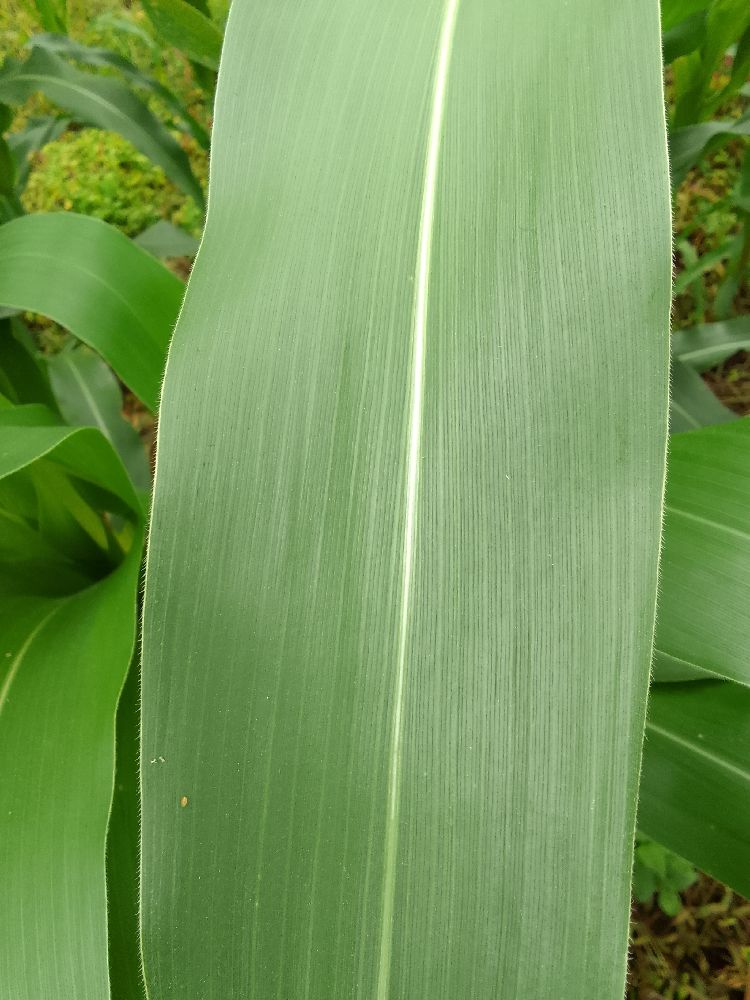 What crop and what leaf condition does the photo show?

maize, healthy
